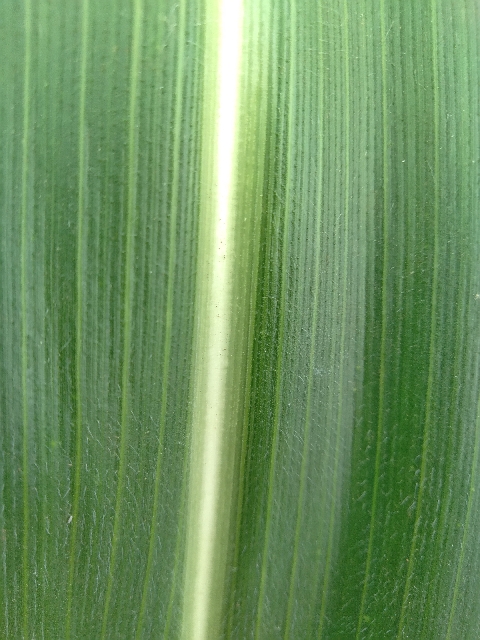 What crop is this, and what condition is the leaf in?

maize, healthy
